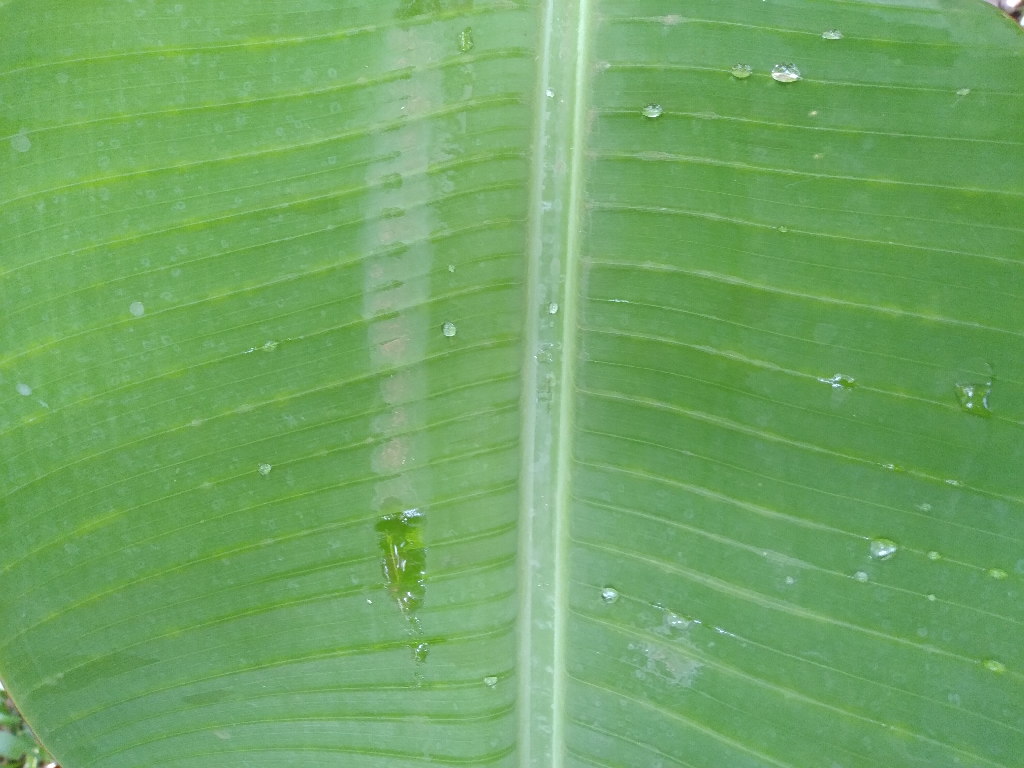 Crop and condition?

banana, healthy
